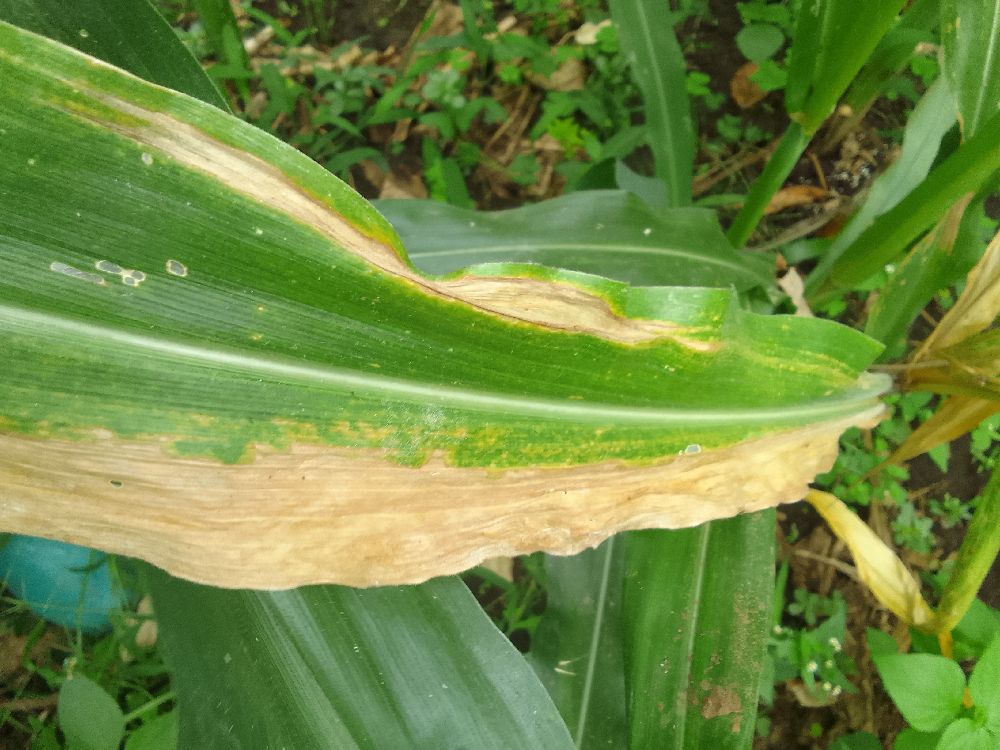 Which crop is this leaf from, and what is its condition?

maize, maize lethal necrosis
